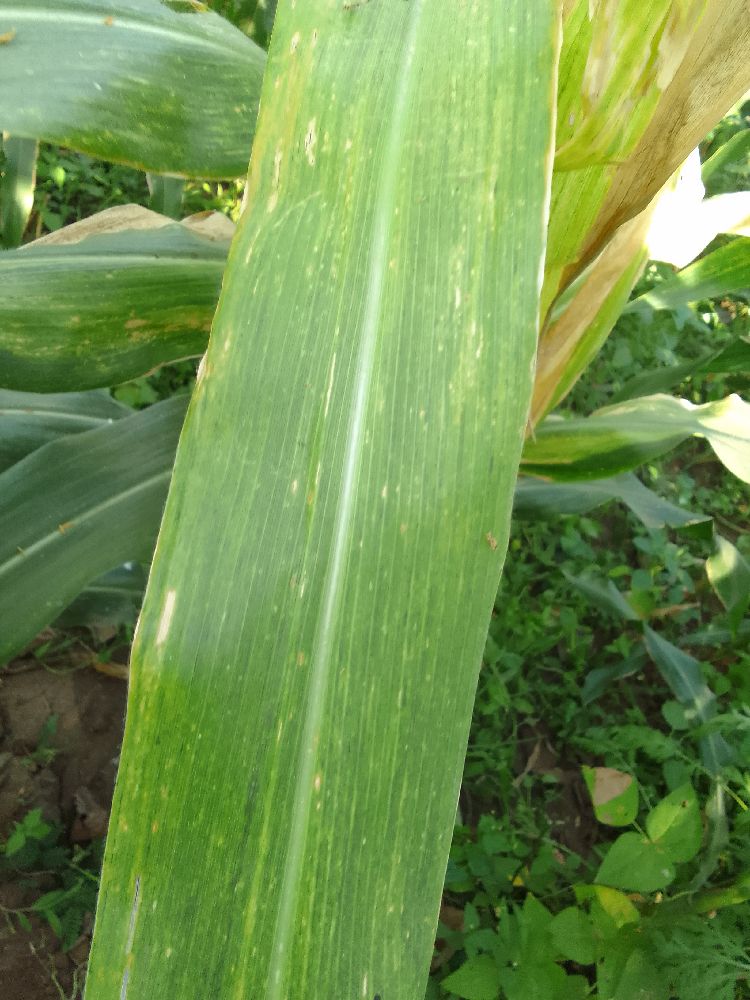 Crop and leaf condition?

maize, maize lethal necrosis
